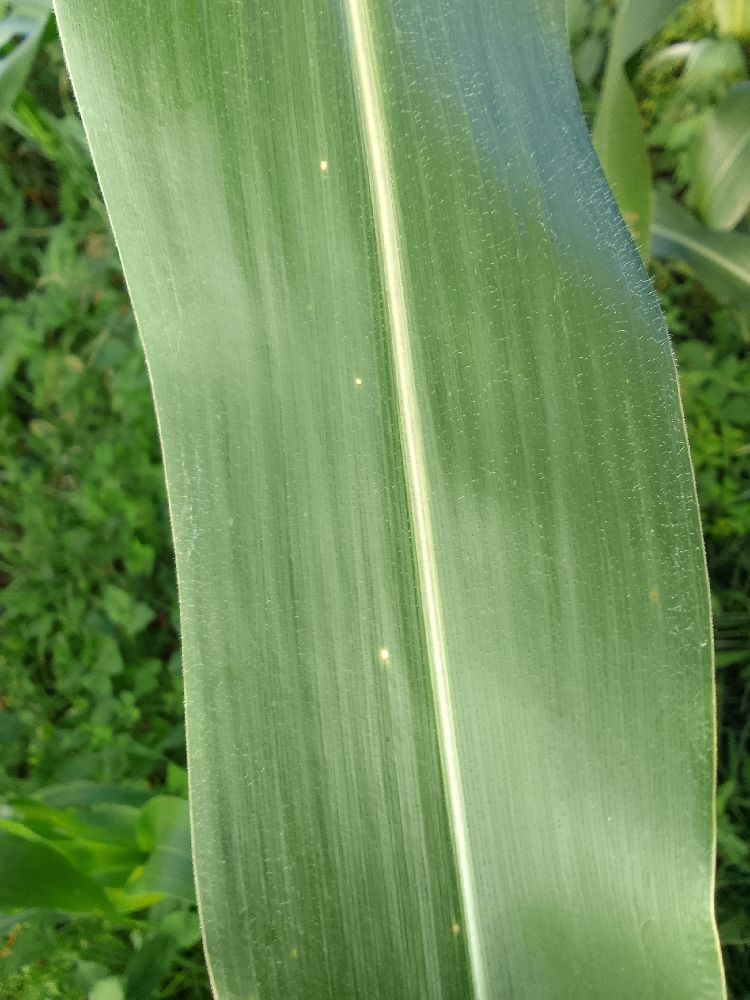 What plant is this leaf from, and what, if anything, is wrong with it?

maize, healthy
